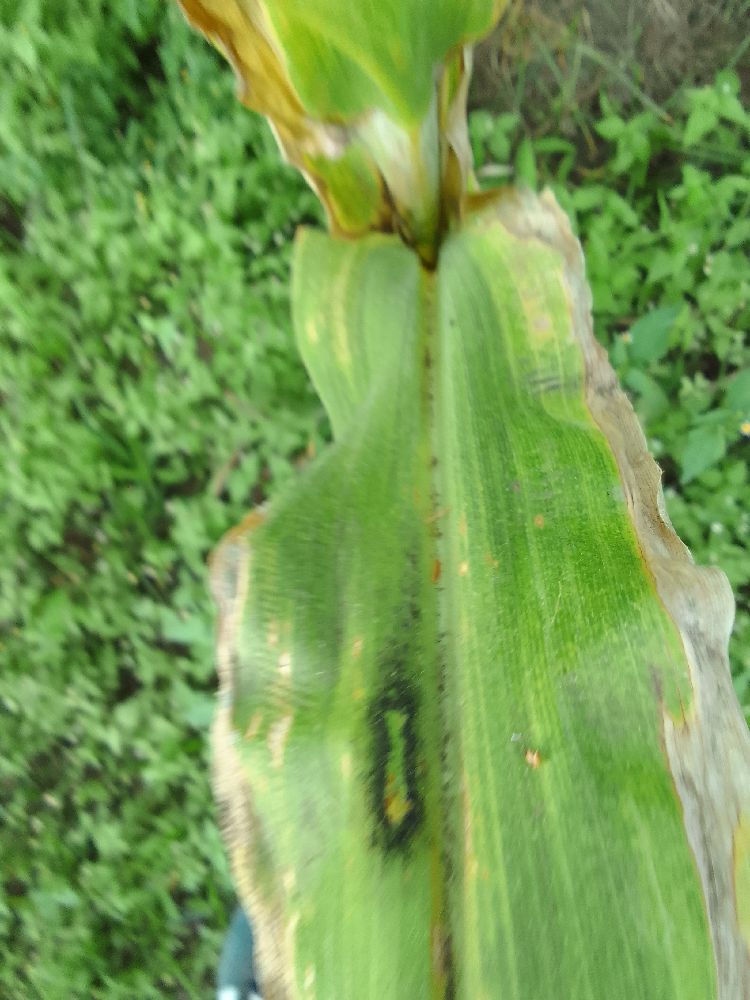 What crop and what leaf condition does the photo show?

maize, maize lethal necrosis
